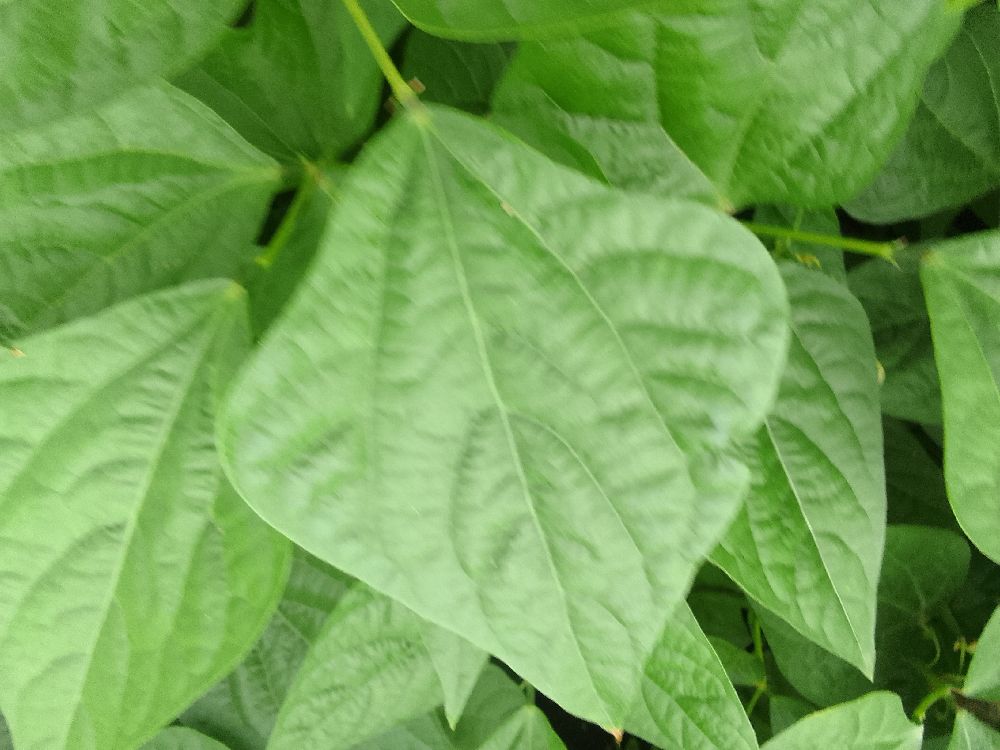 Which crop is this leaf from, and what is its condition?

common bean, healthy
